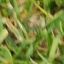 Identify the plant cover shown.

grass
